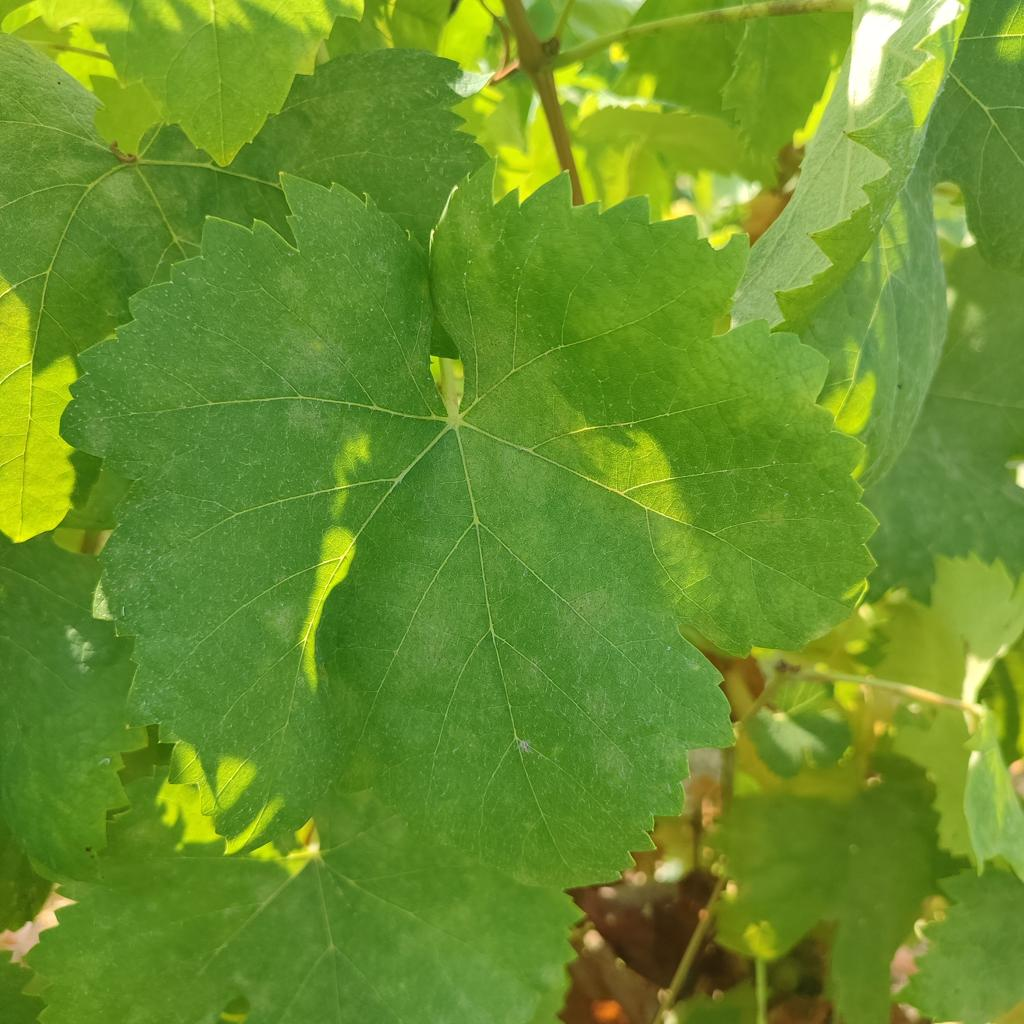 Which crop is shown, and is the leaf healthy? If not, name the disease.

grapevine, healthy
